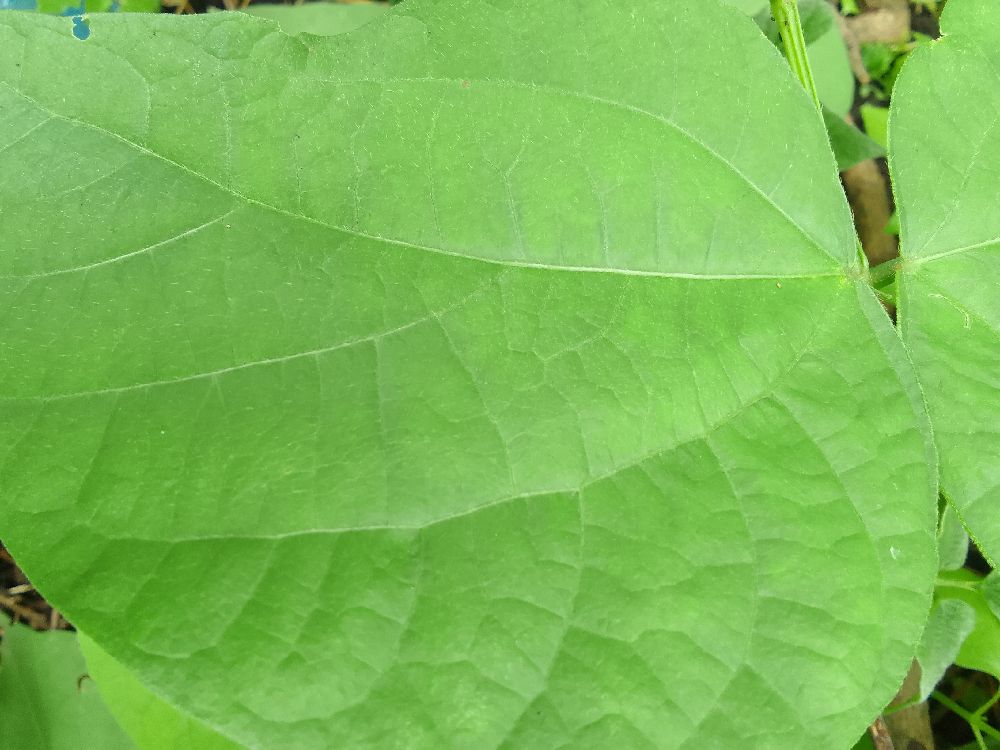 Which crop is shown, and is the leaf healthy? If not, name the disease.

common bean, healthy
